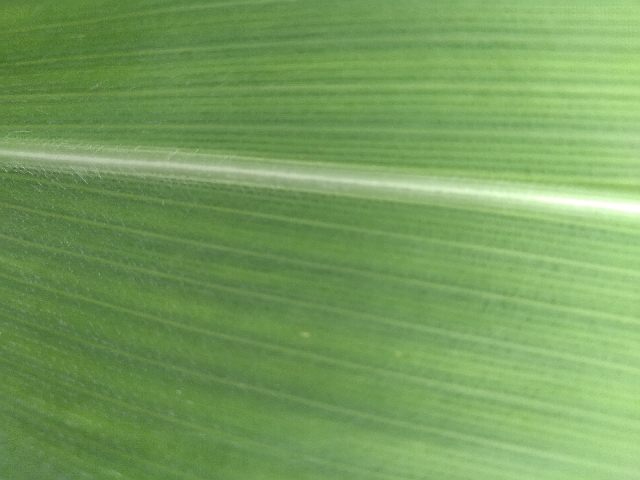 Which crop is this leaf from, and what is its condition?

maize, healthy
